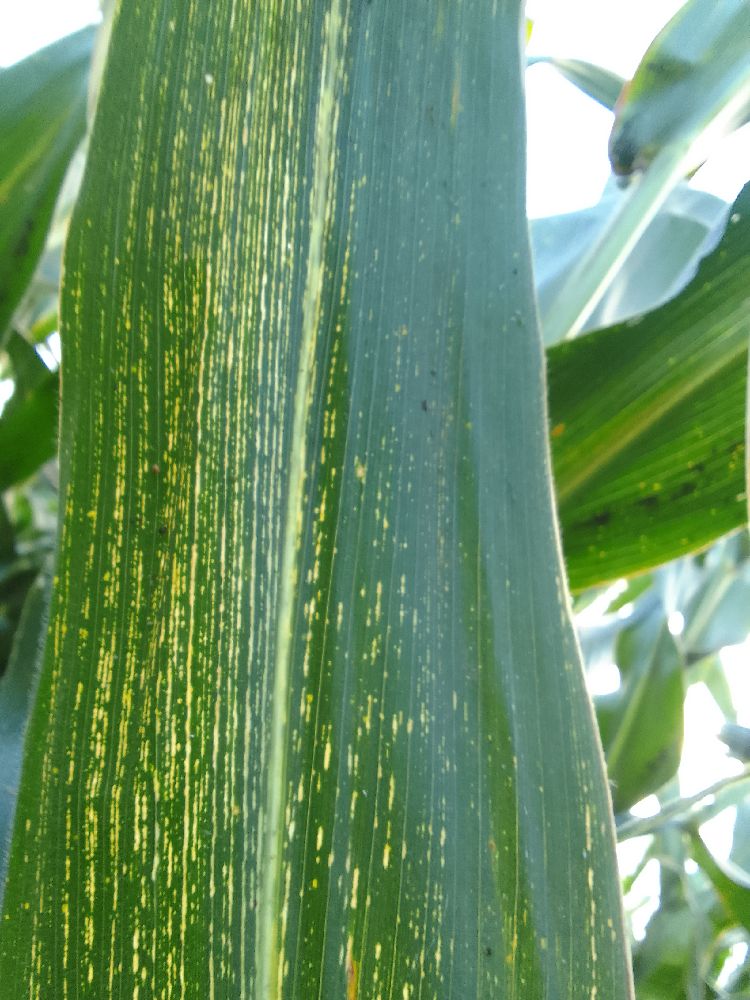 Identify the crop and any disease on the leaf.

maize, maize streak virus
